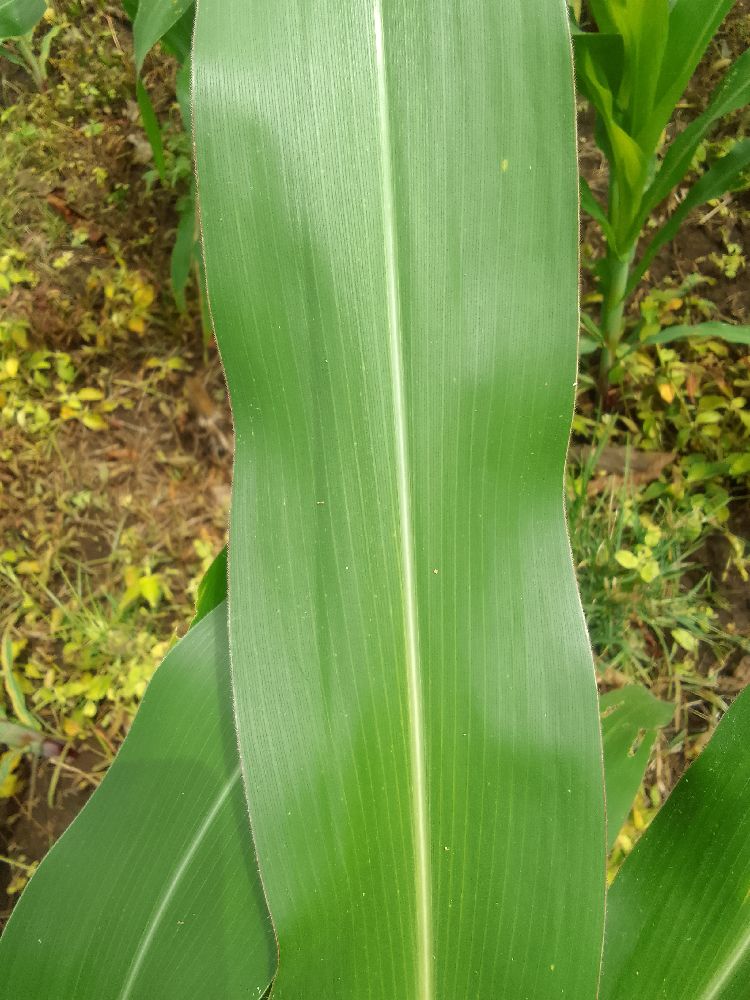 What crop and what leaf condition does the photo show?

maize, healthy
